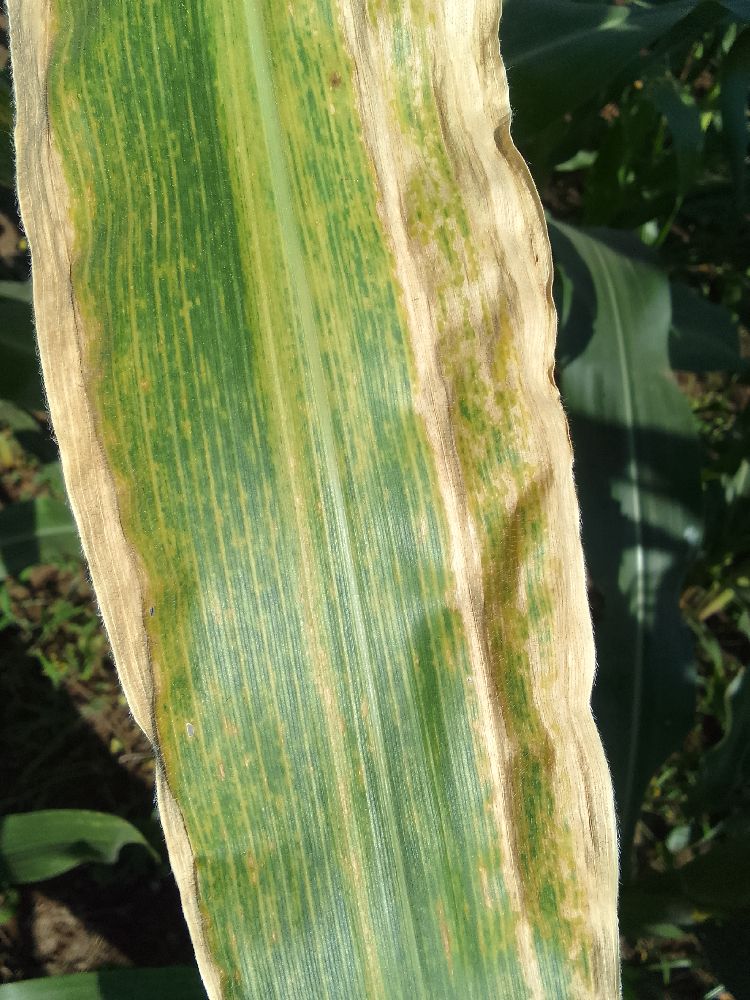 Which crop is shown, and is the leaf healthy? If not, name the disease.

maize, maize lethal necrosis
